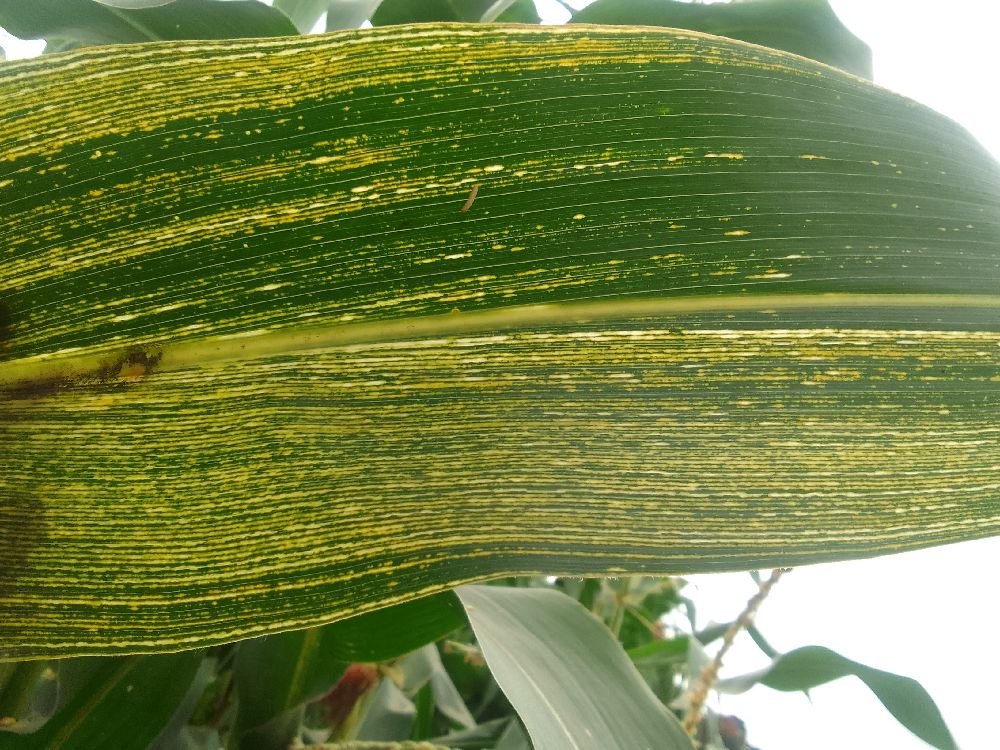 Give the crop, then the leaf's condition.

maize, maize streak virus
